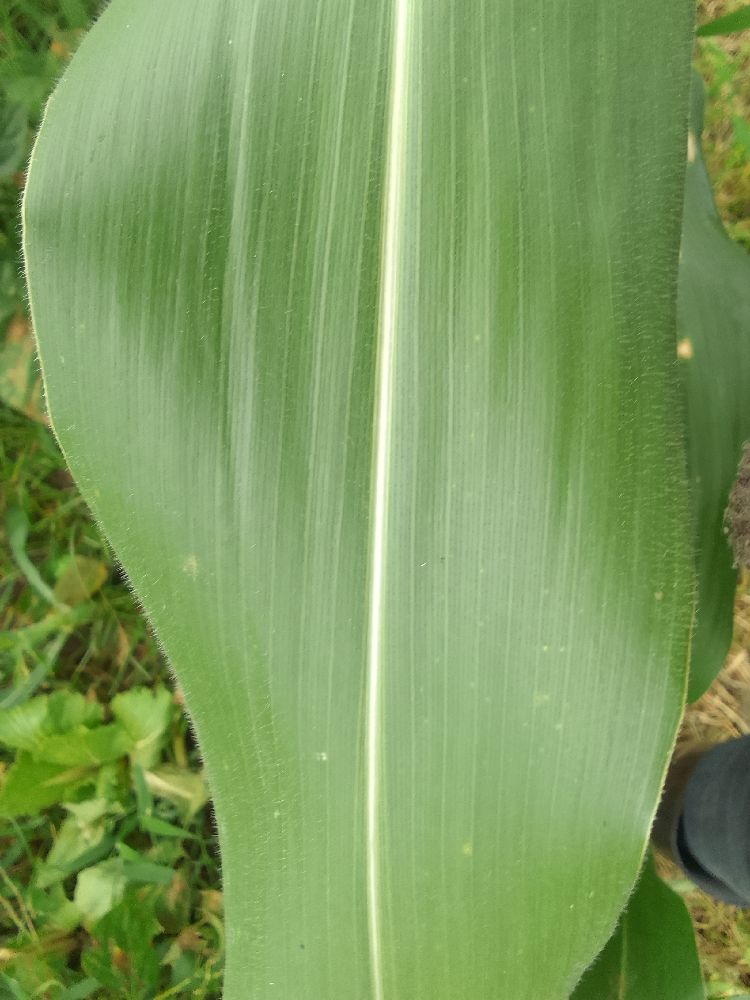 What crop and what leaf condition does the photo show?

maize, healthy
